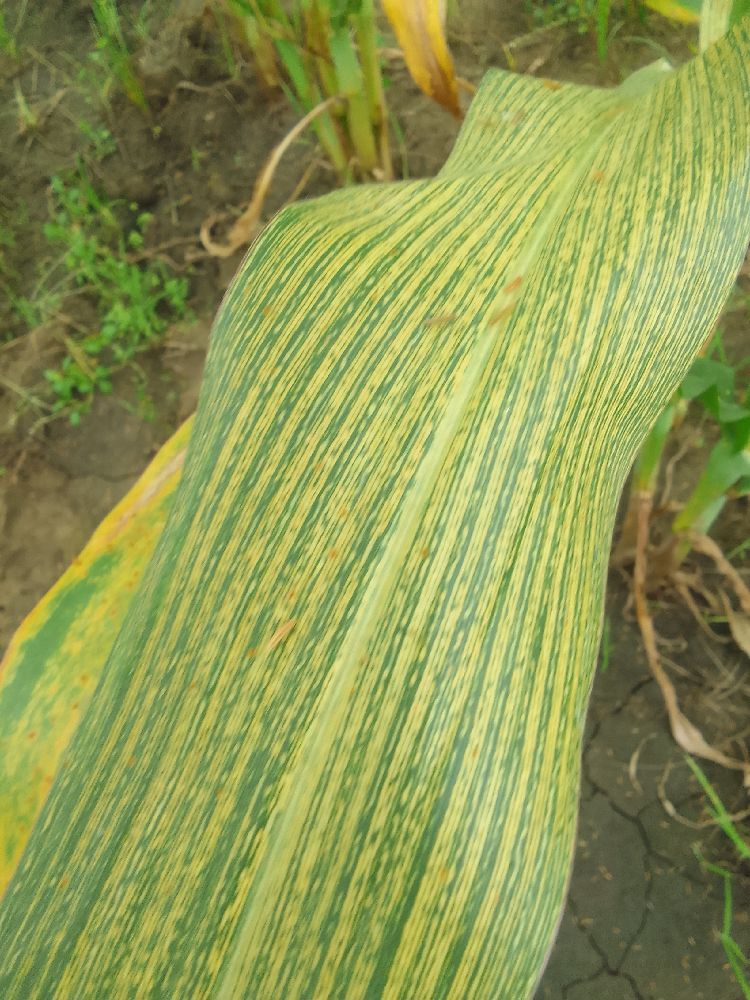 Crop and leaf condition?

maize, maize streak virus
